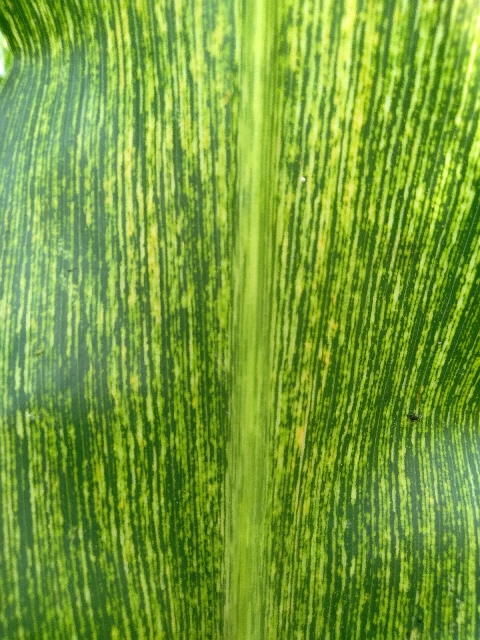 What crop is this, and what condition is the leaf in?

maize, maize streak virus
